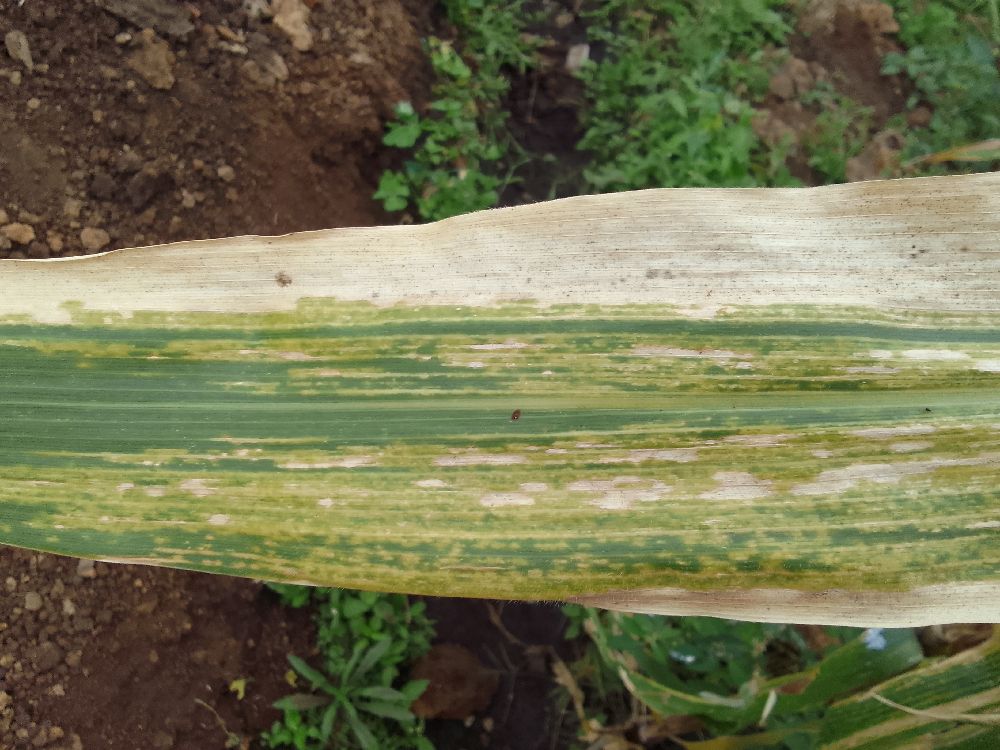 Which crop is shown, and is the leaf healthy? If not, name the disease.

maize, maize lethal necrosis
